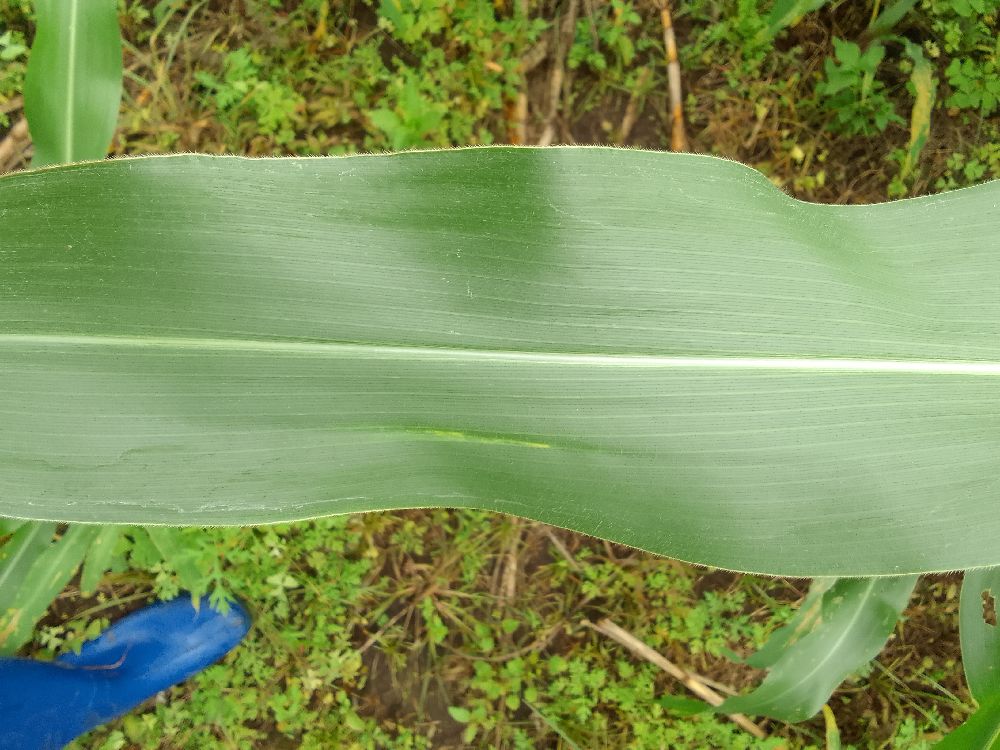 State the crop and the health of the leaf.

maize, healthy
